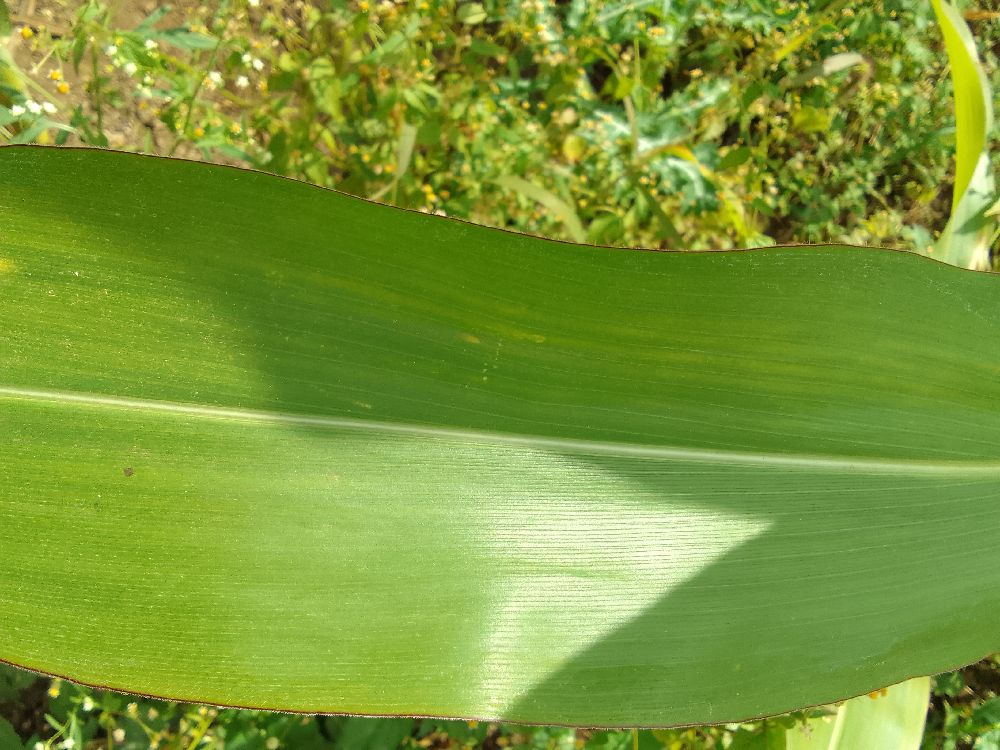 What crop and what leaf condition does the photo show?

maize, healthy
